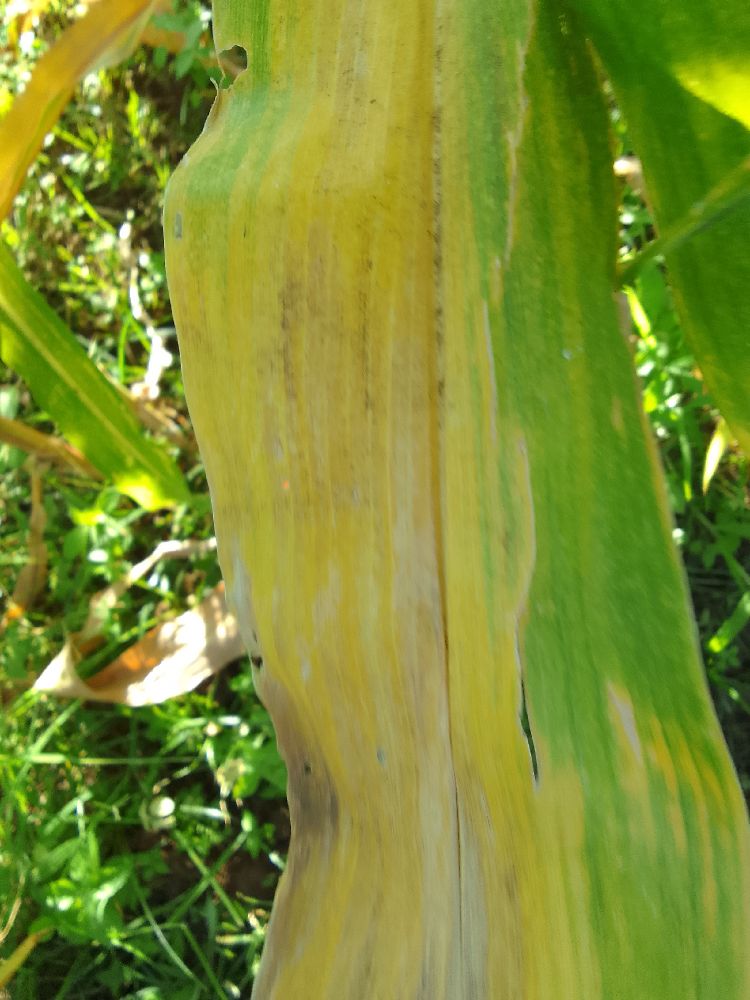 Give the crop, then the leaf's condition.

maize, maize lethal necrosis
